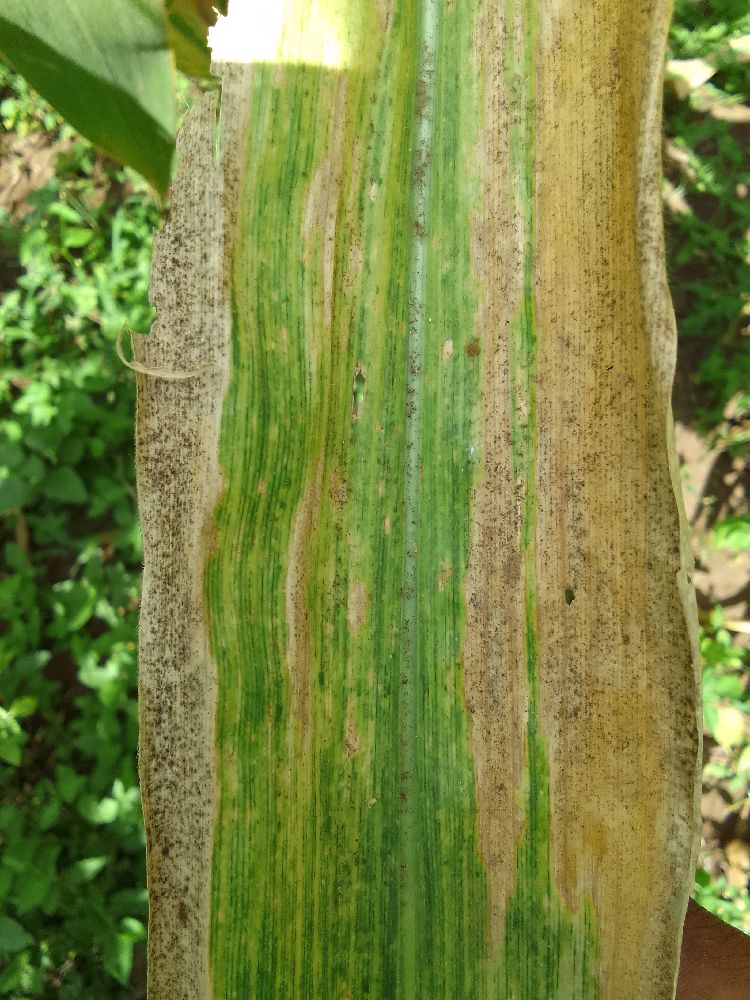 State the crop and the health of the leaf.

maize, maize lethal necrosis
